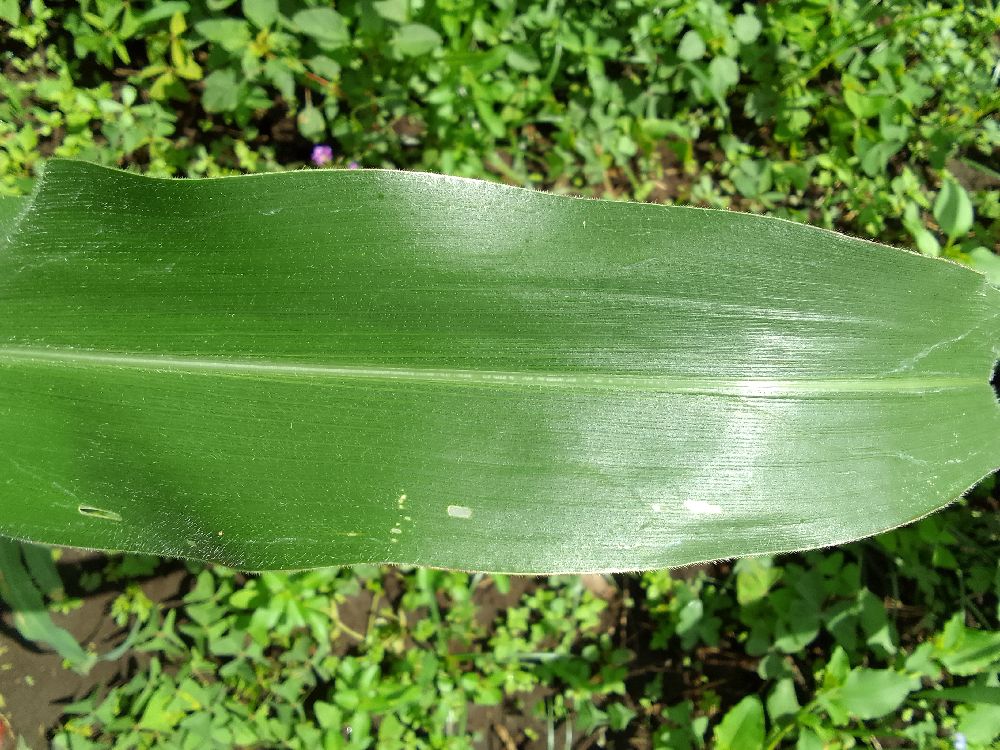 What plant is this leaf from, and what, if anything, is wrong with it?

maize, healthy
